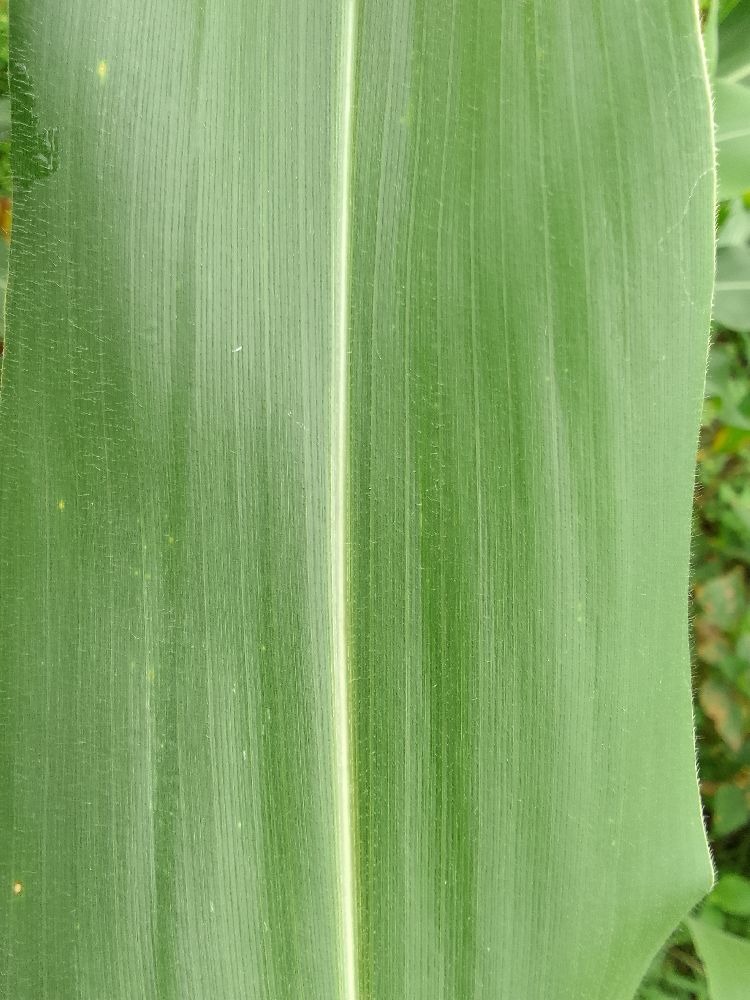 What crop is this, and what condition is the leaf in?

maize, healthy
